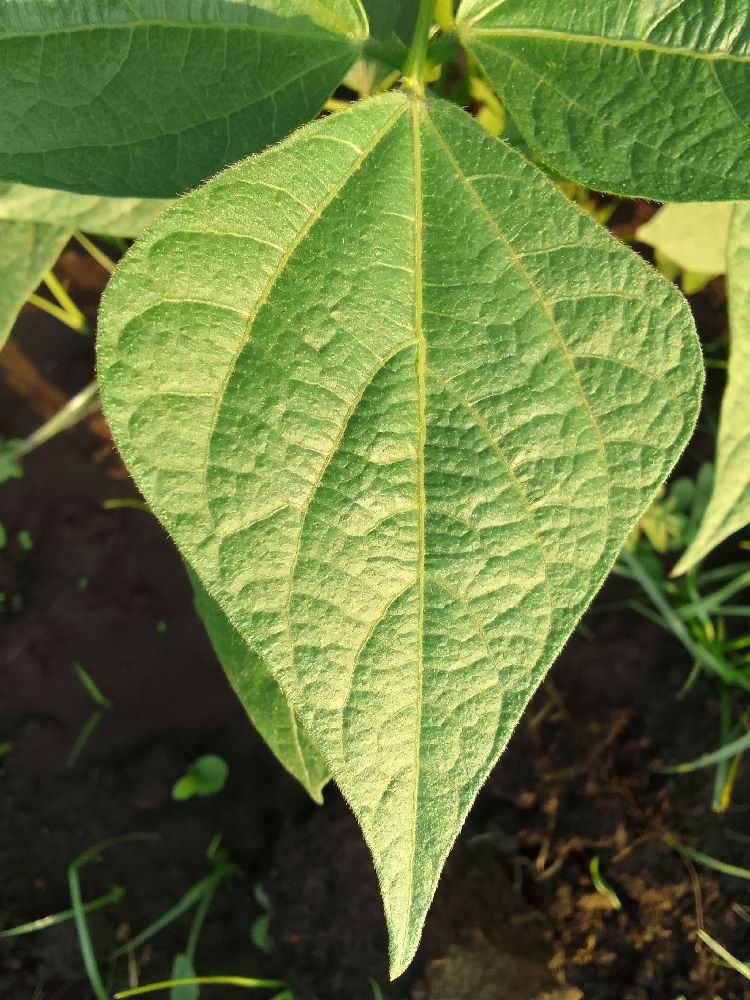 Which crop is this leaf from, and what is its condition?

common bean, healthy
